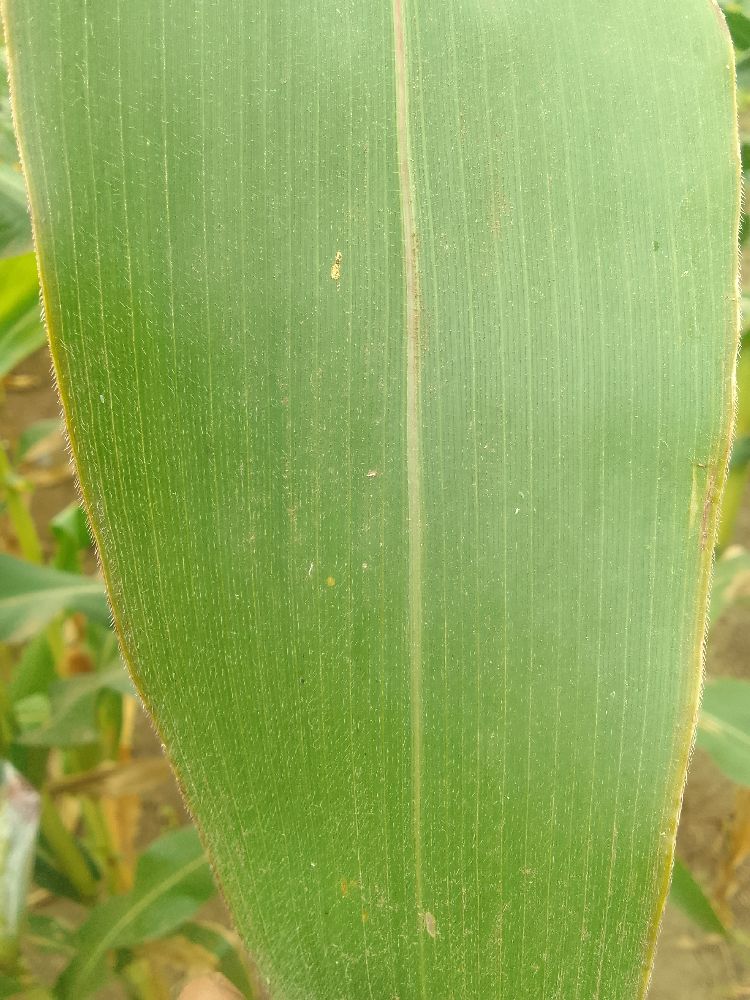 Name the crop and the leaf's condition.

maize, healthy
